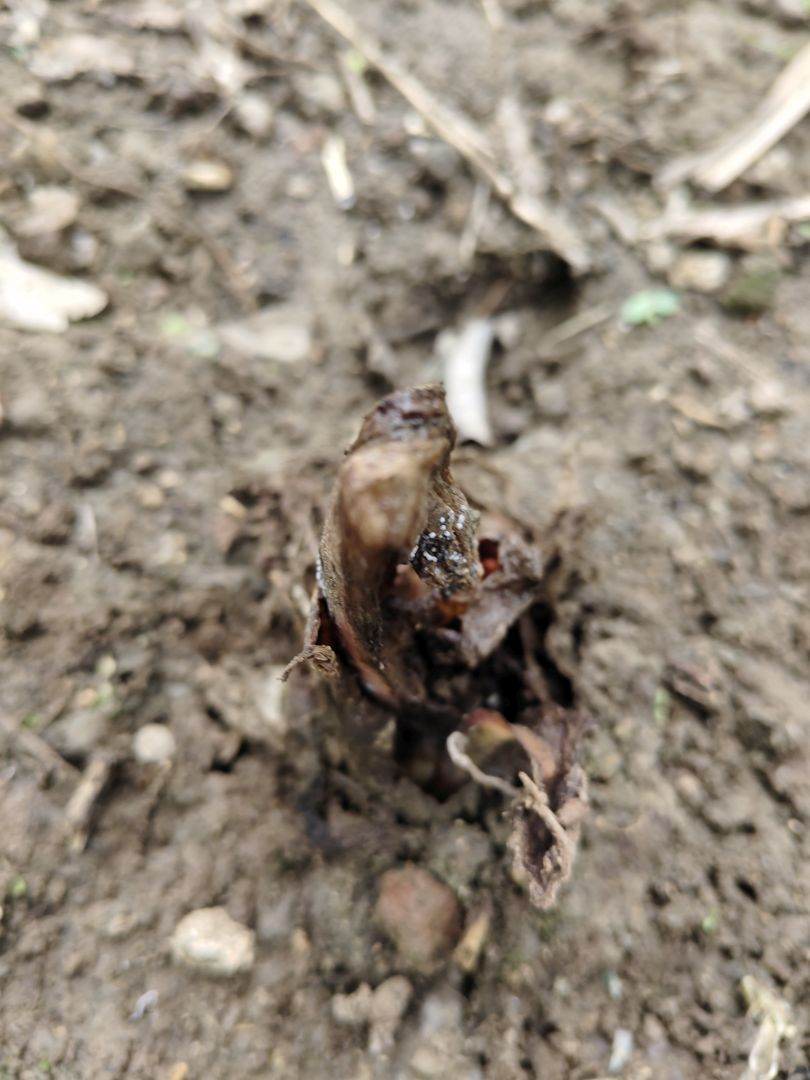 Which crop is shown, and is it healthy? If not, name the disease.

taro, root rot
